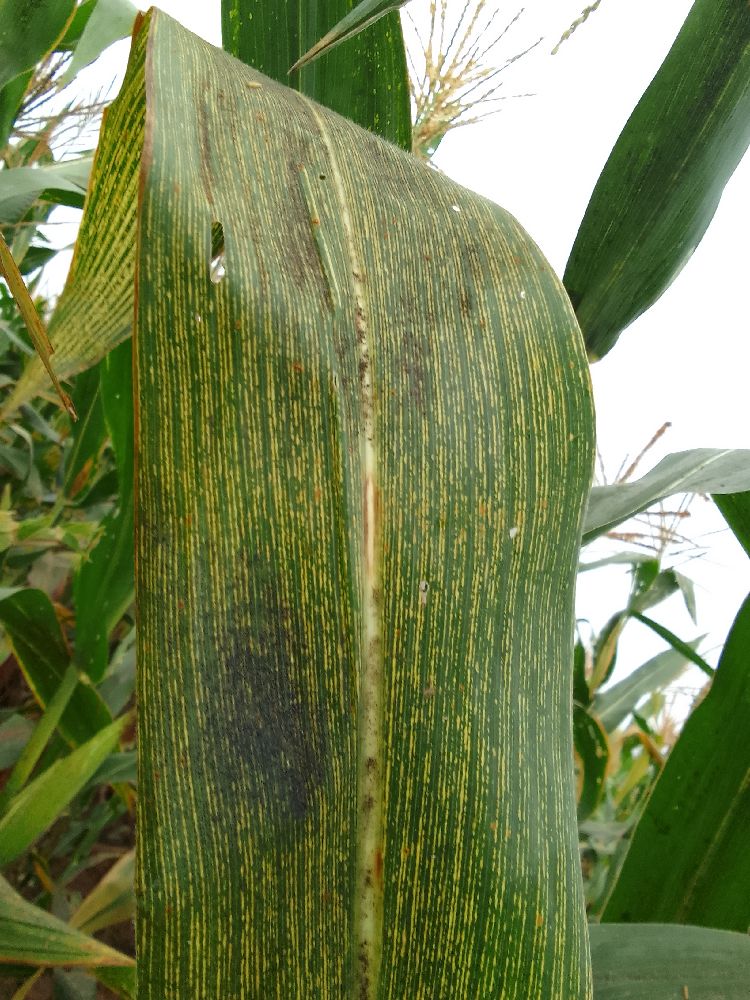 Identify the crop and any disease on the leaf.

maize, maize streak virus
